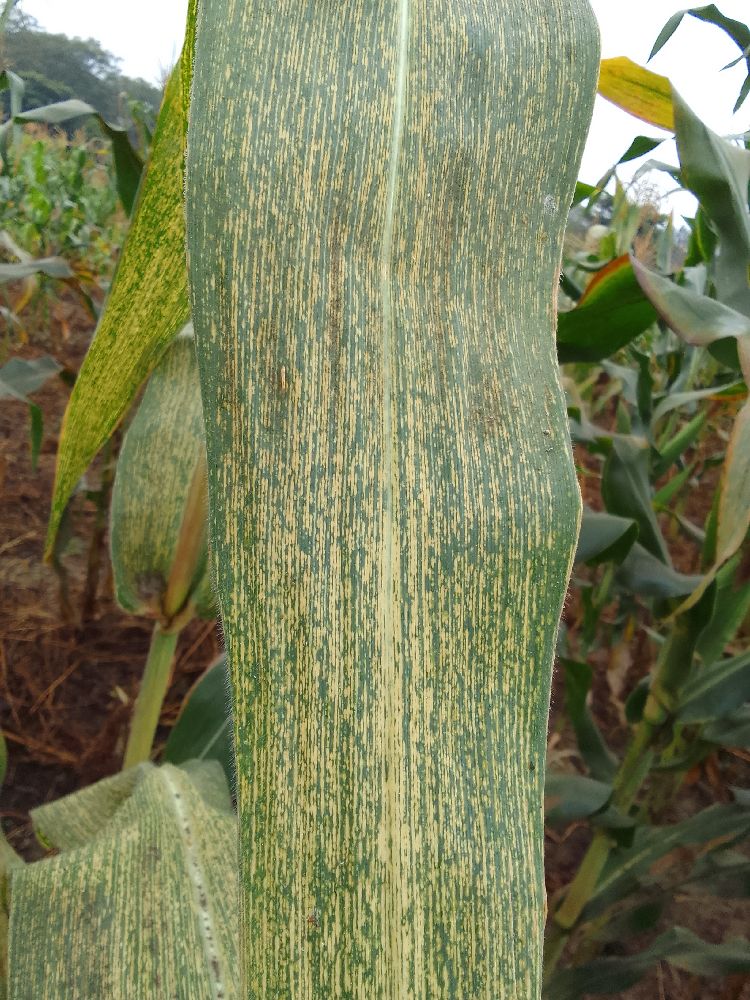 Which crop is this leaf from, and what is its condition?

maize, maize streak virus
